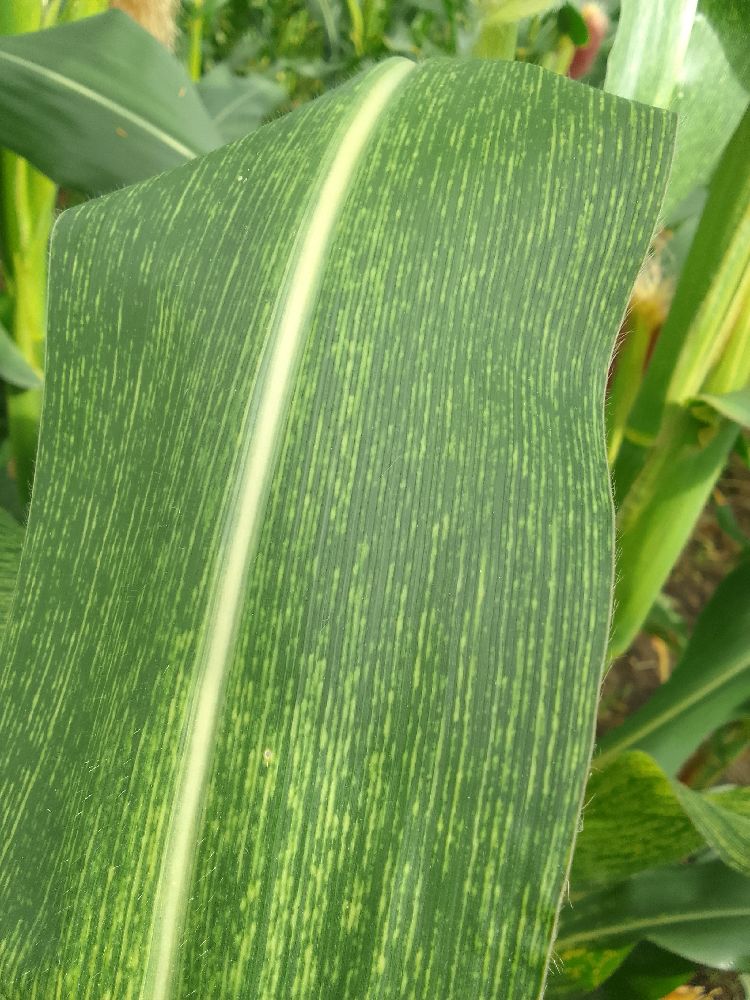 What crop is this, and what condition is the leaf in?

maize, maize streak virus
